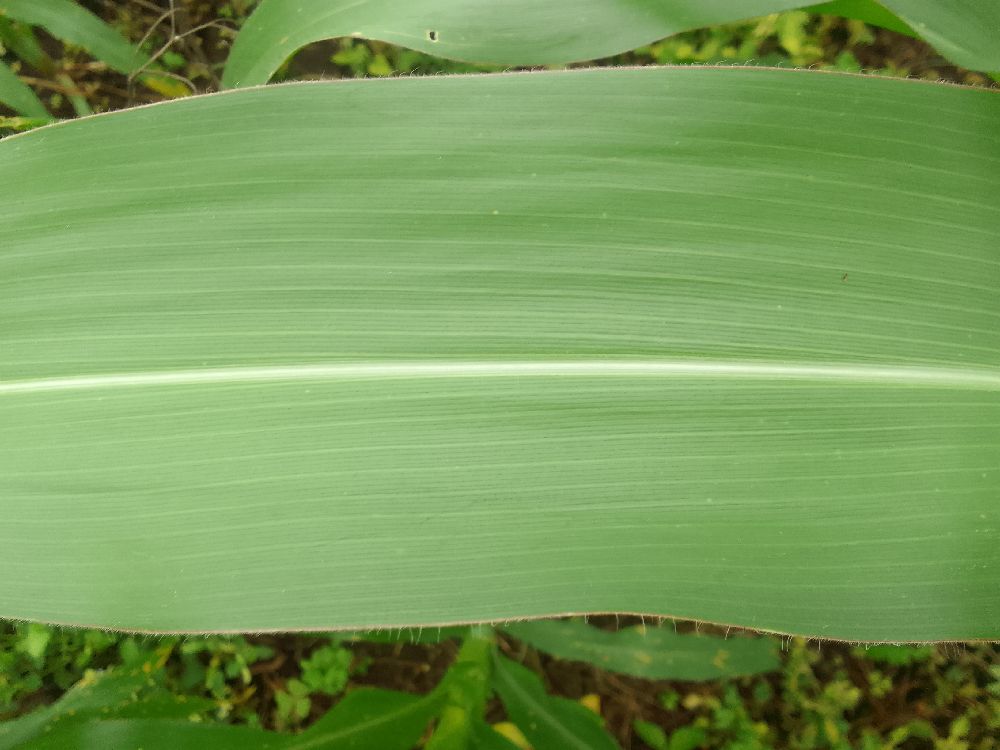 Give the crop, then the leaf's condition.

maize, healthy
